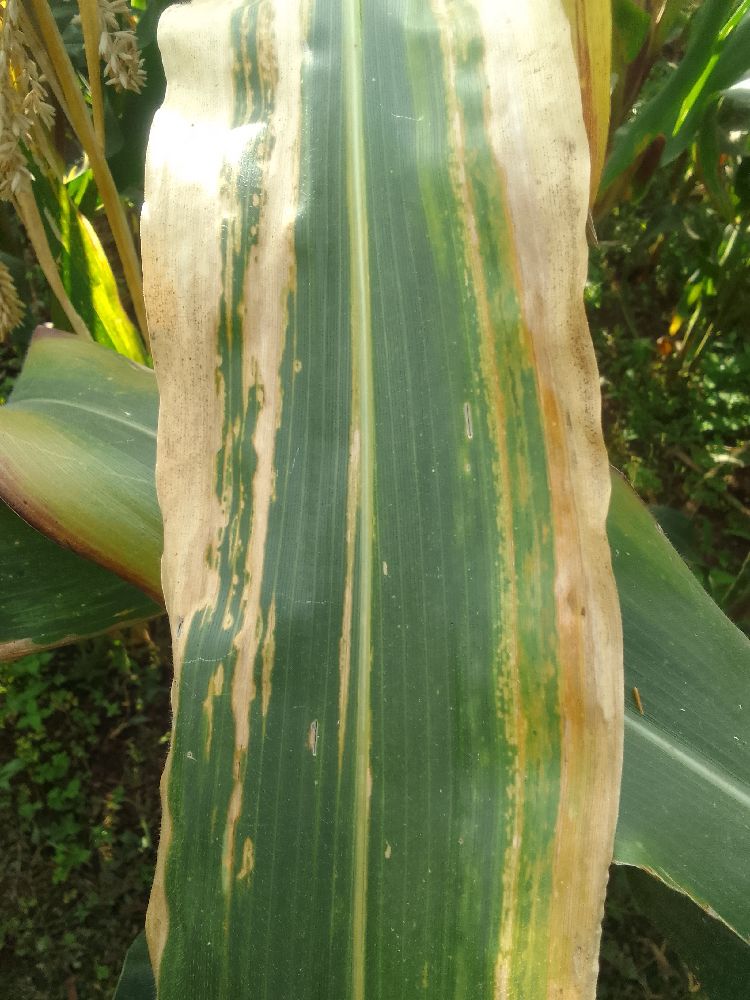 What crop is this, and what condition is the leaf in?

maize, maize lethal necrosis
